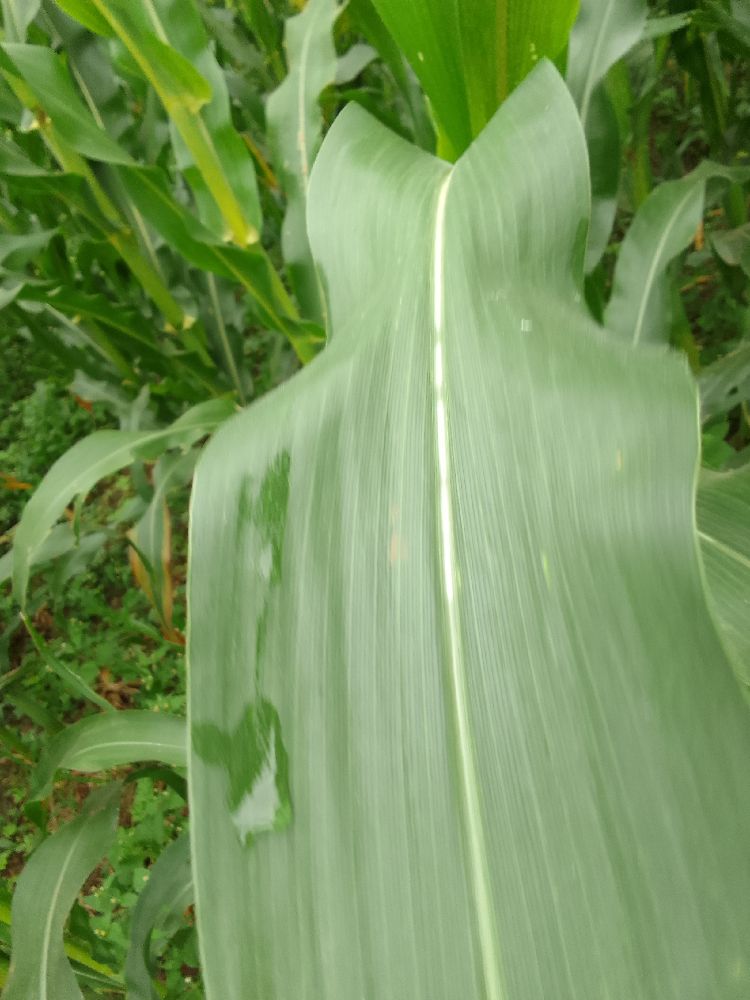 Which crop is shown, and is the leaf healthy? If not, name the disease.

maize, healthy
